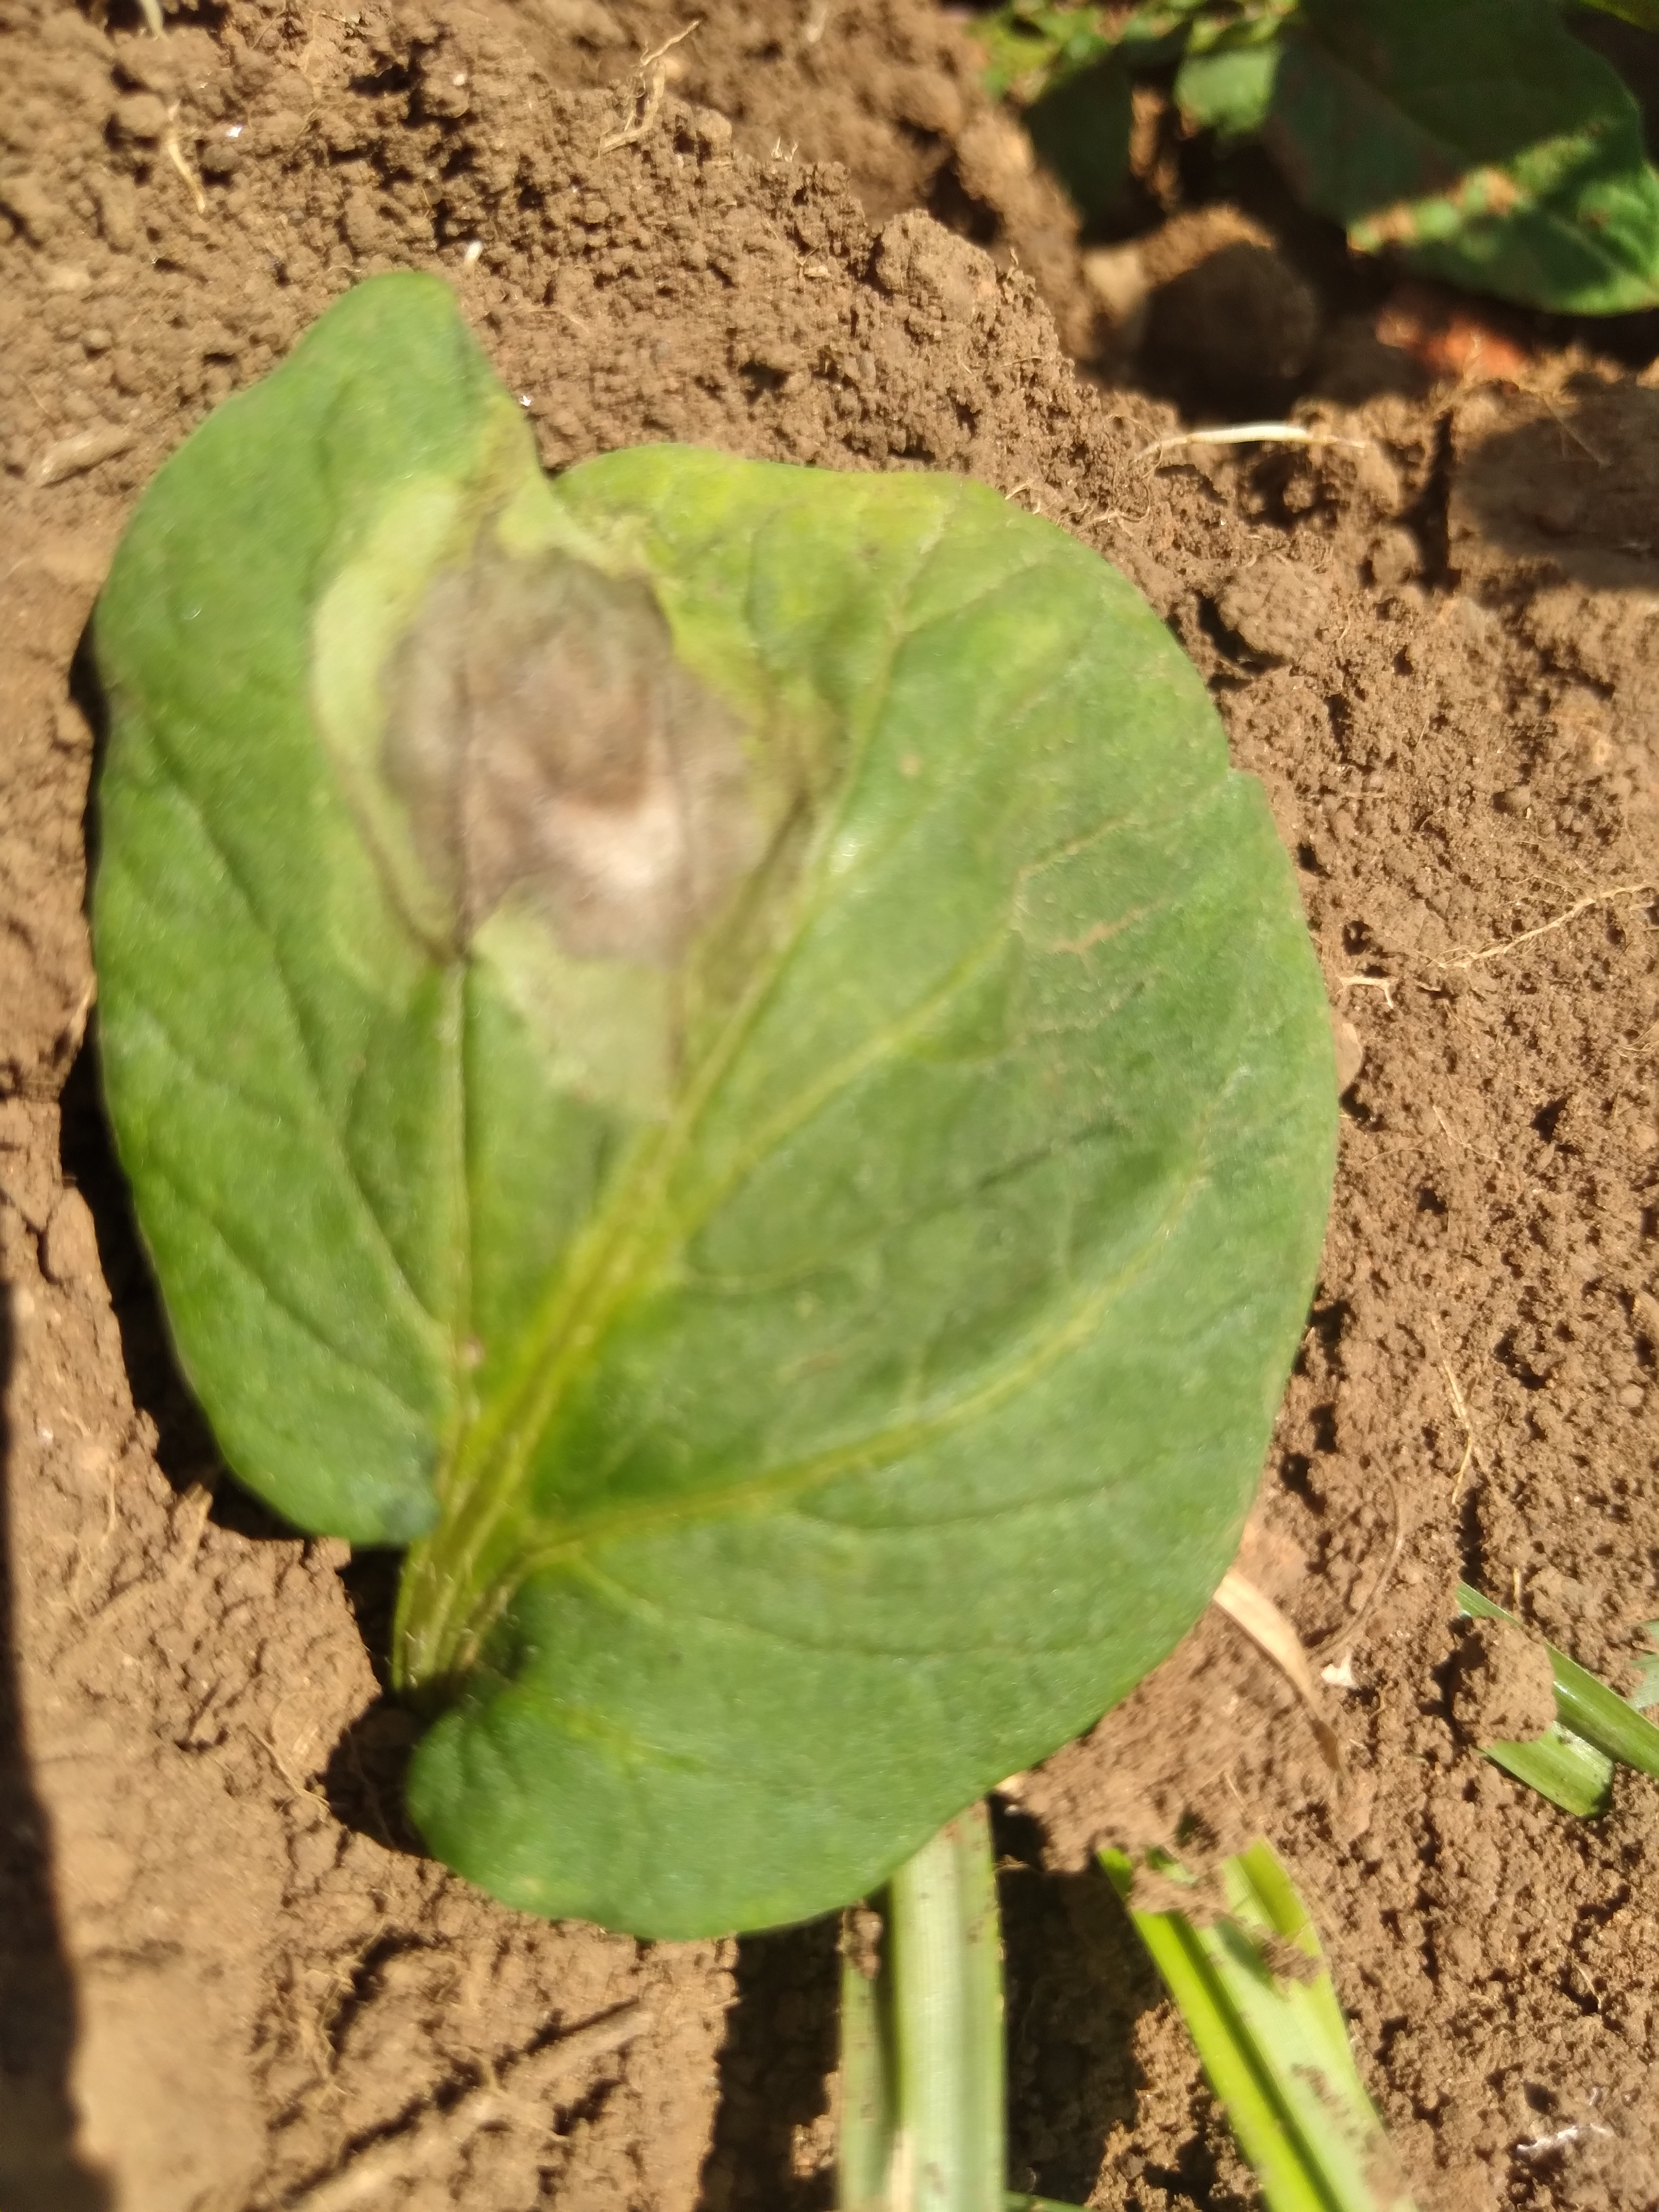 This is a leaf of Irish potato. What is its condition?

early blight
